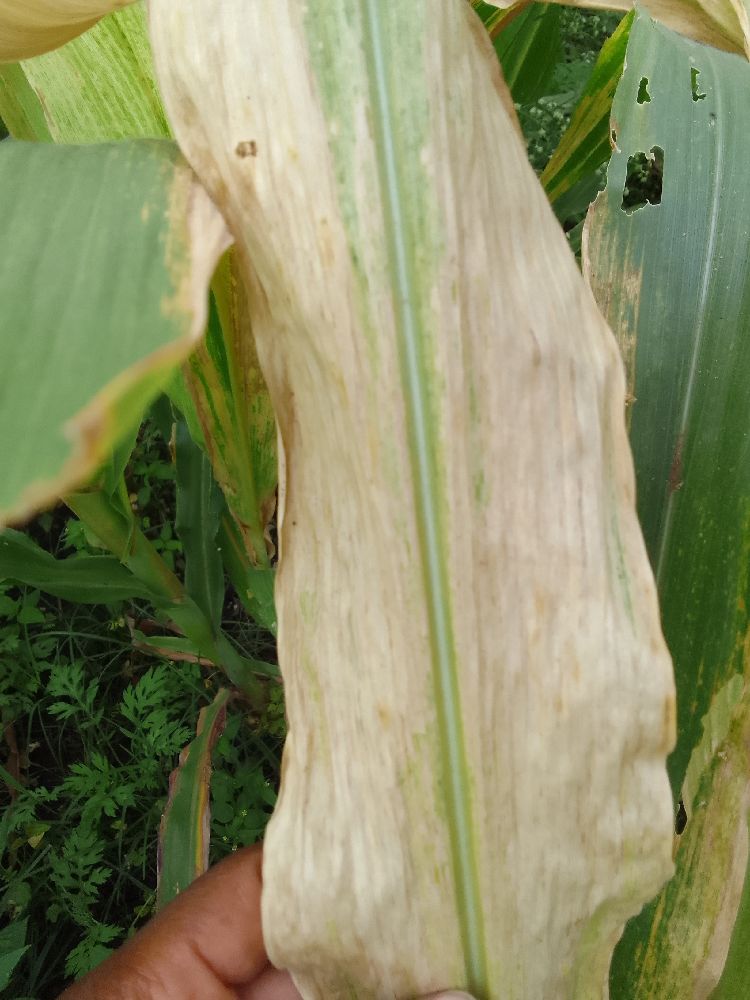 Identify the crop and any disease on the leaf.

maize, maize lethal necrosis
